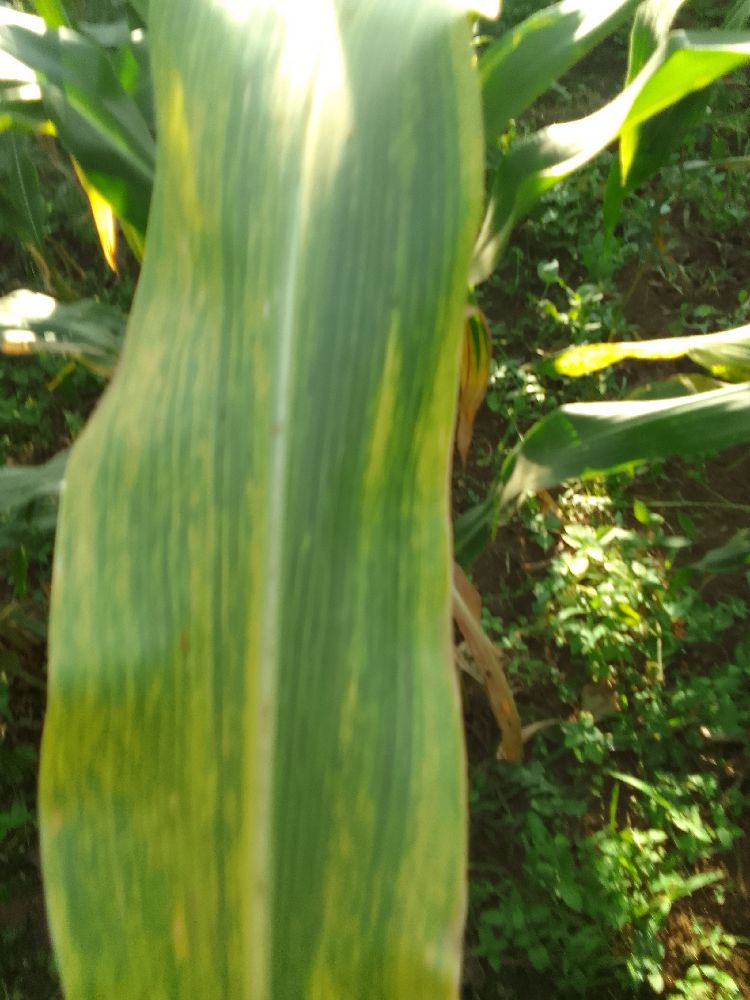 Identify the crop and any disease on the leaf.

maize, maize lethal necrosis
